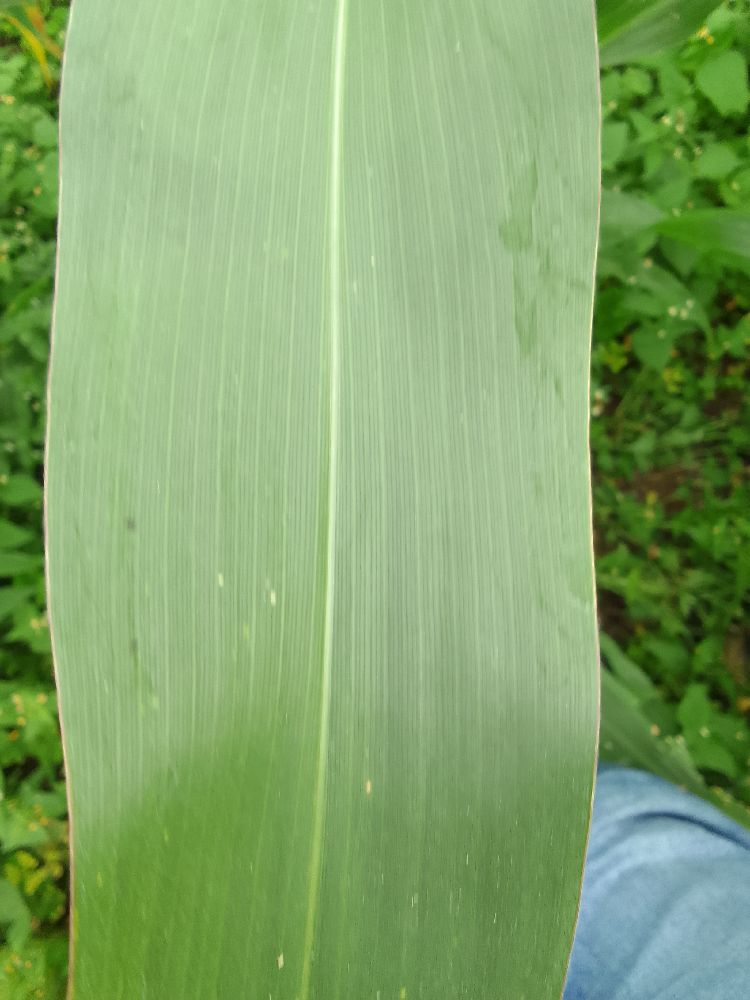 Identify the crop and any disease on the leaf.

maize, healthy
